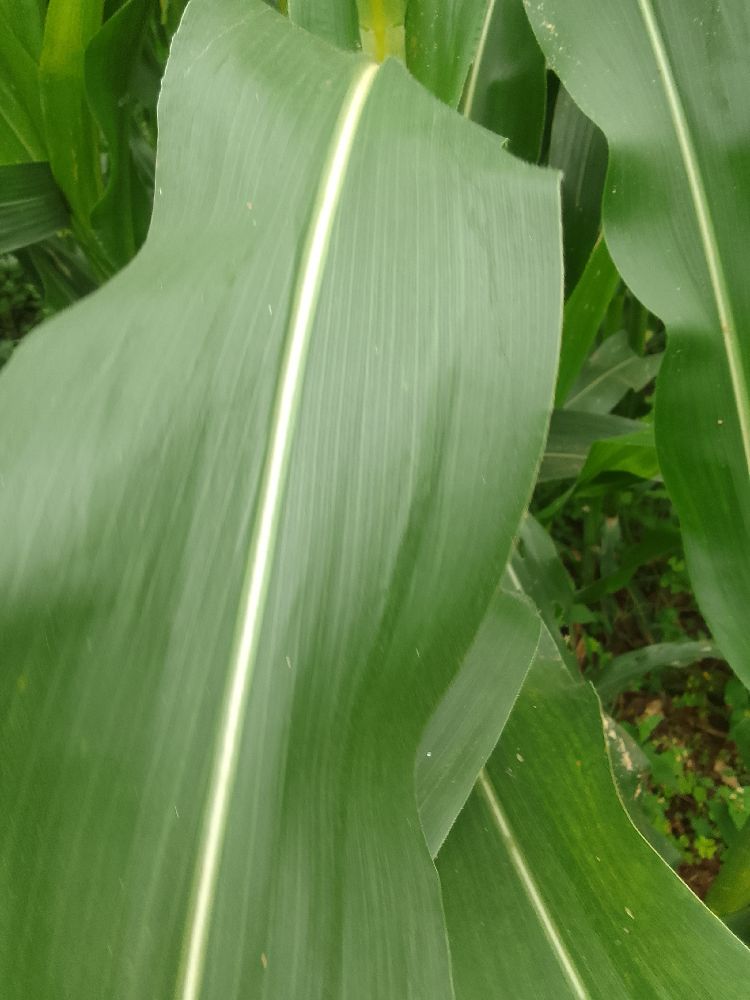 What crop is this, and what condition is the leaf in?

maize, healthy
